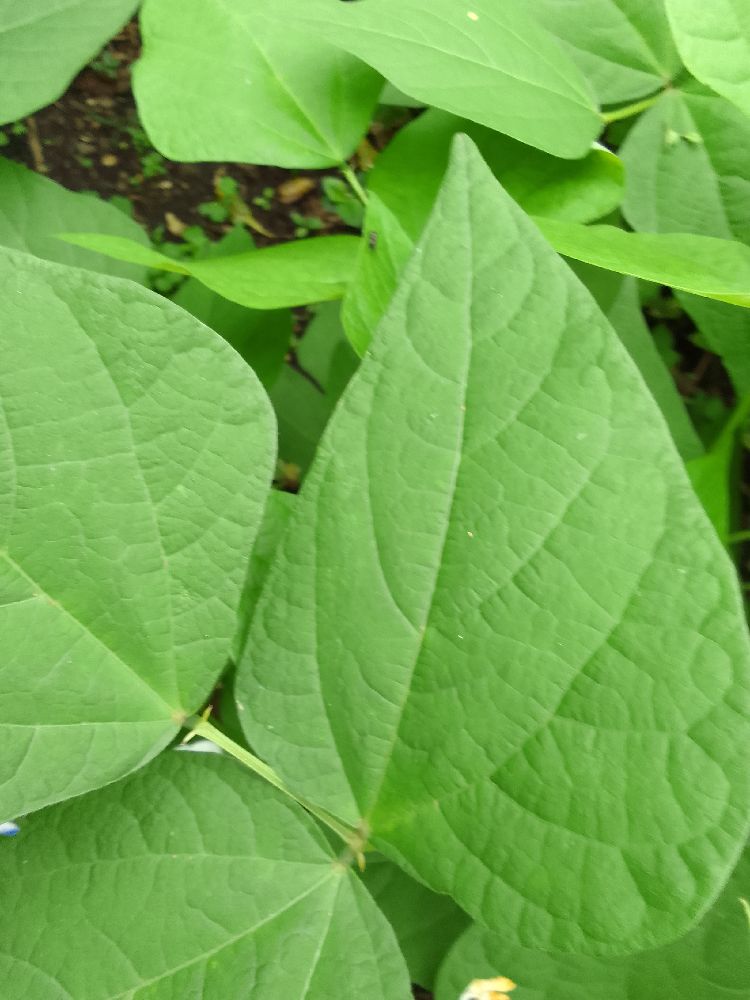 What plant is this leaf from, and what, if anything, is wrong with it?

common bean, healthy
